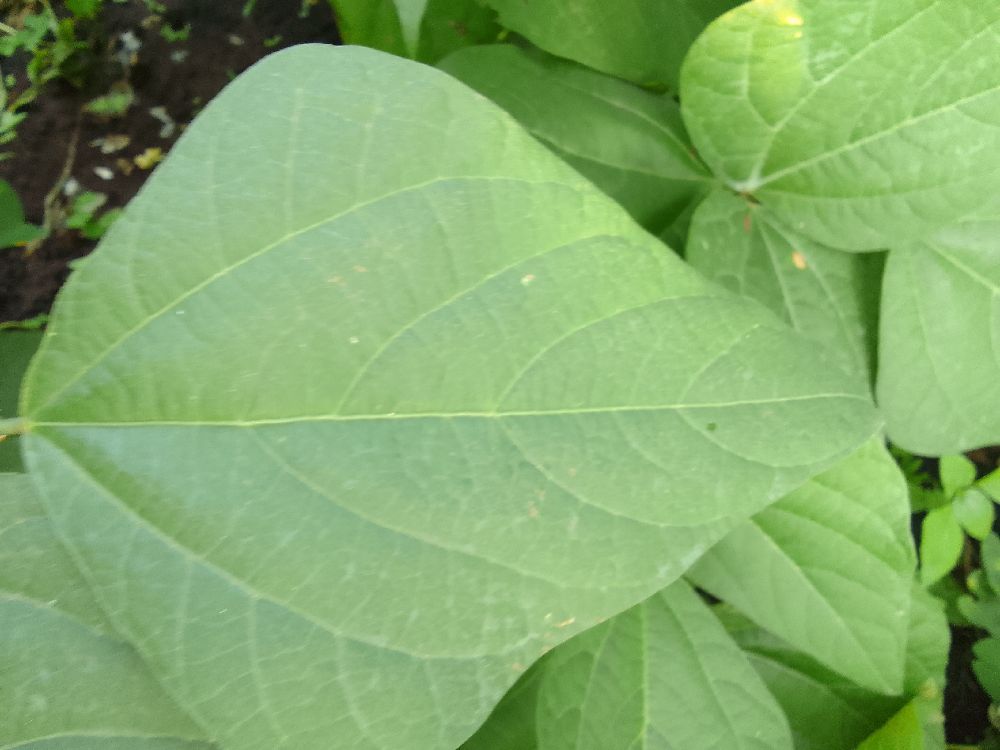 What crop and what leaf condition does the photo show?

common bean, healthy
